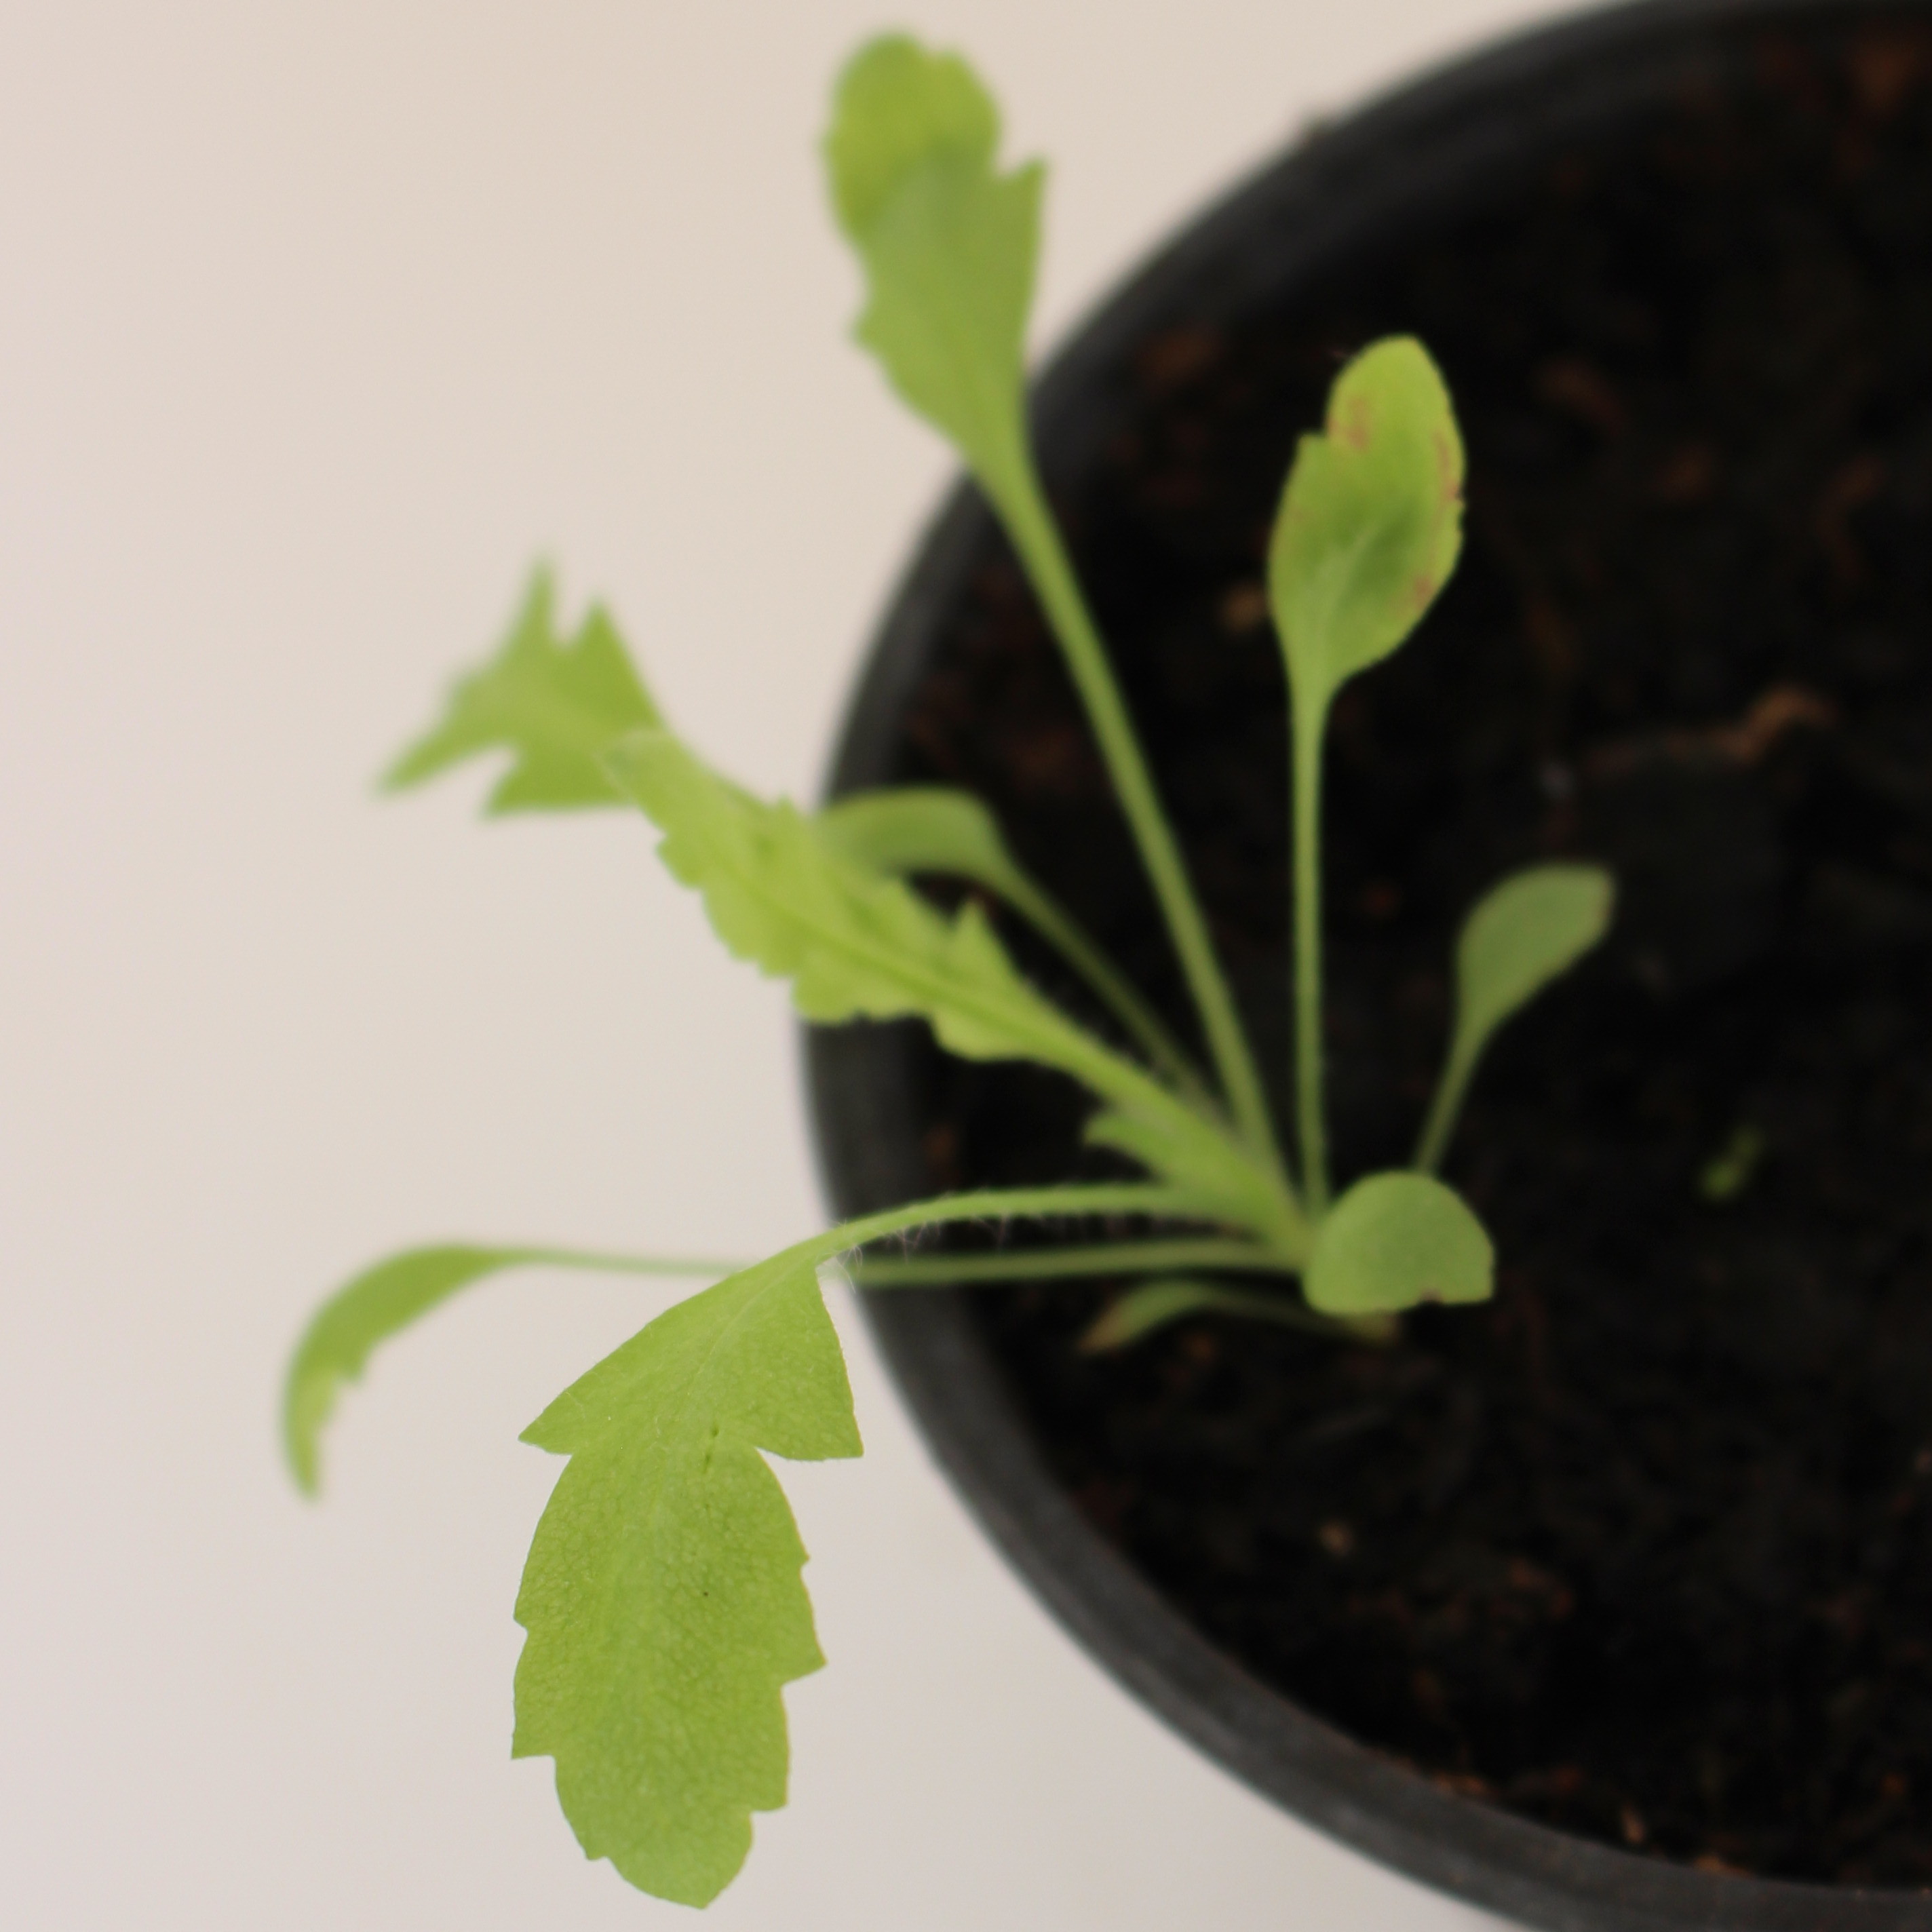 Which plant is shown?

Papaver rhoeas
